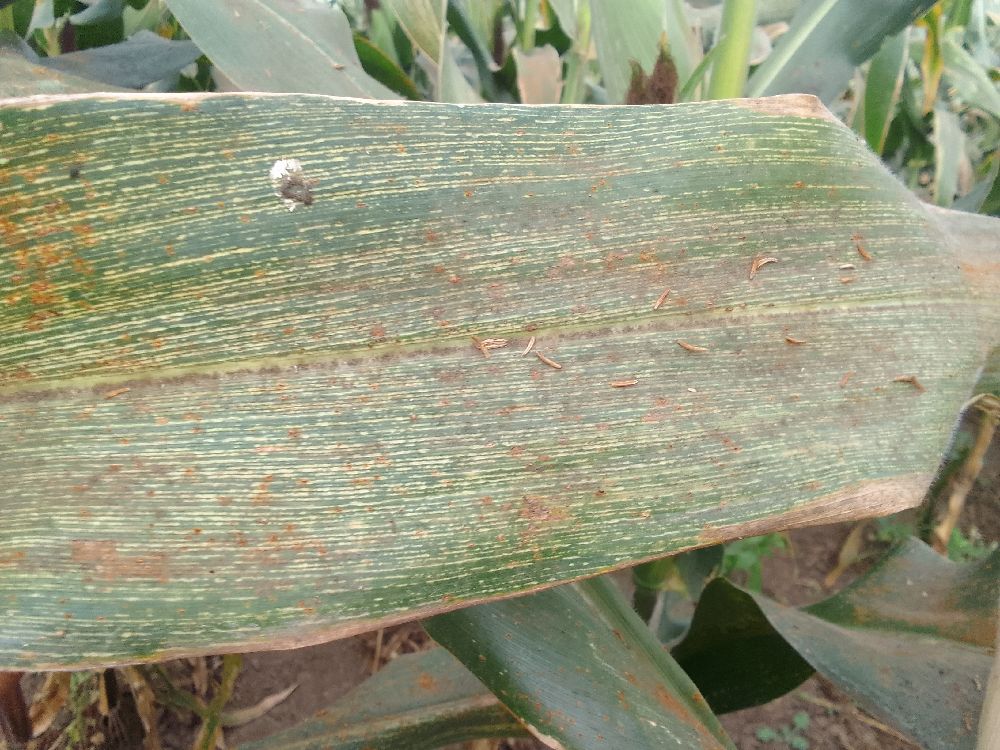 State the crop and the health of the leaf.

maize, maize streak virus
